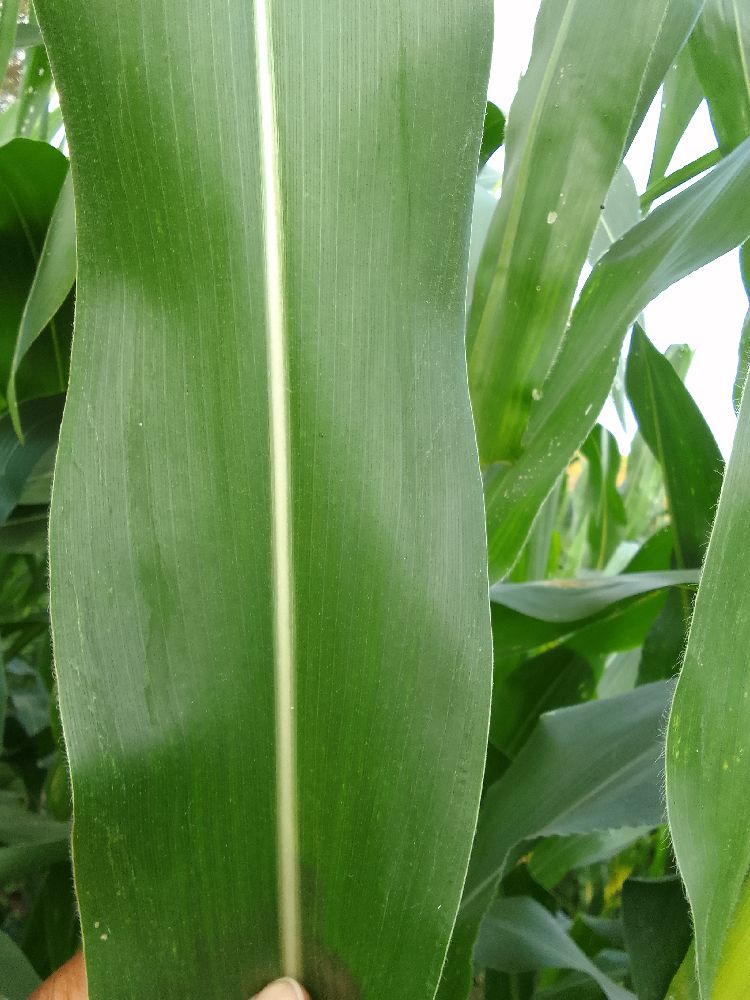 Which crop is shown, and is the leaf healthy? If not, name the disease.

maize, healthy
